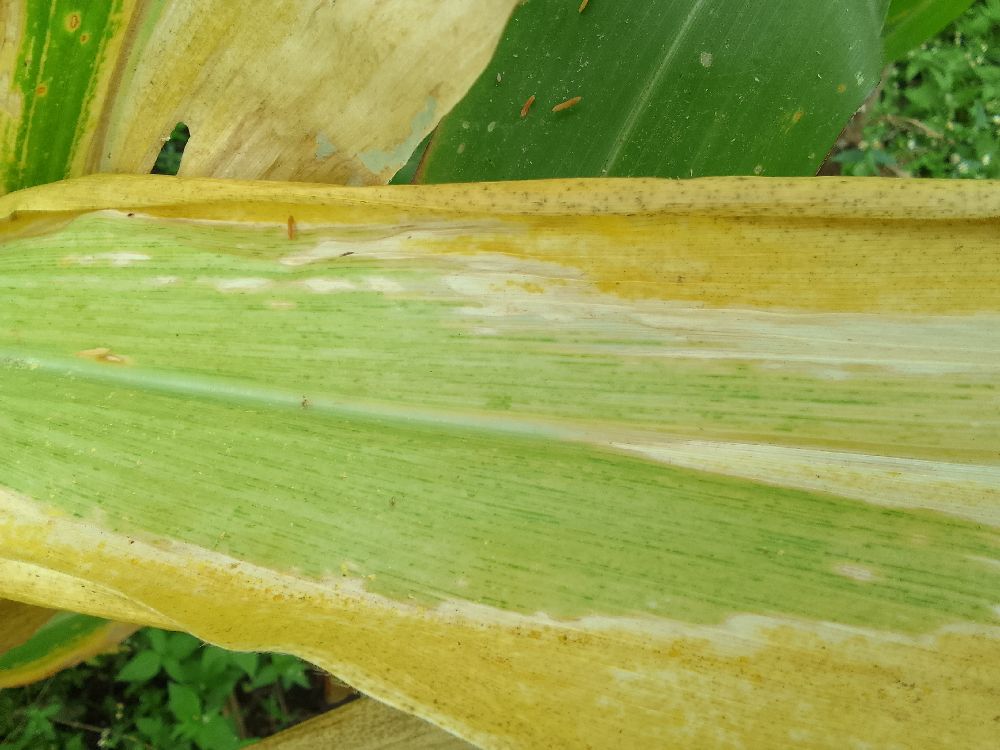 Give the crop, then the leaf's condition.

maize, maize lethal necrosis
